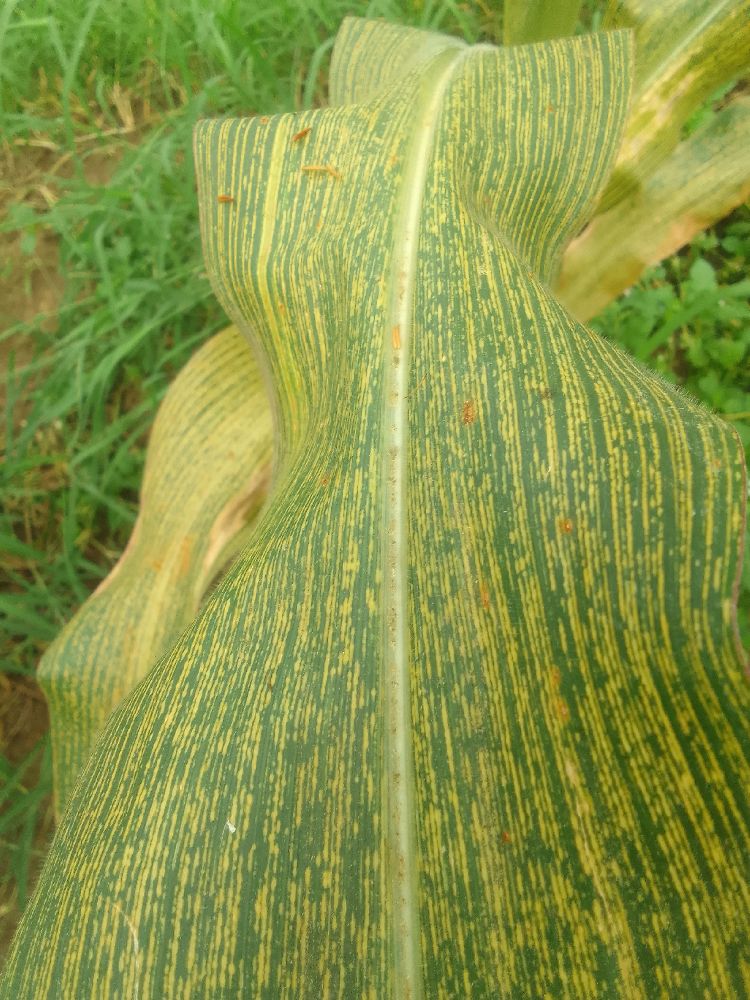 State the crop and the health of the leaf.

maize, maize streak virus
